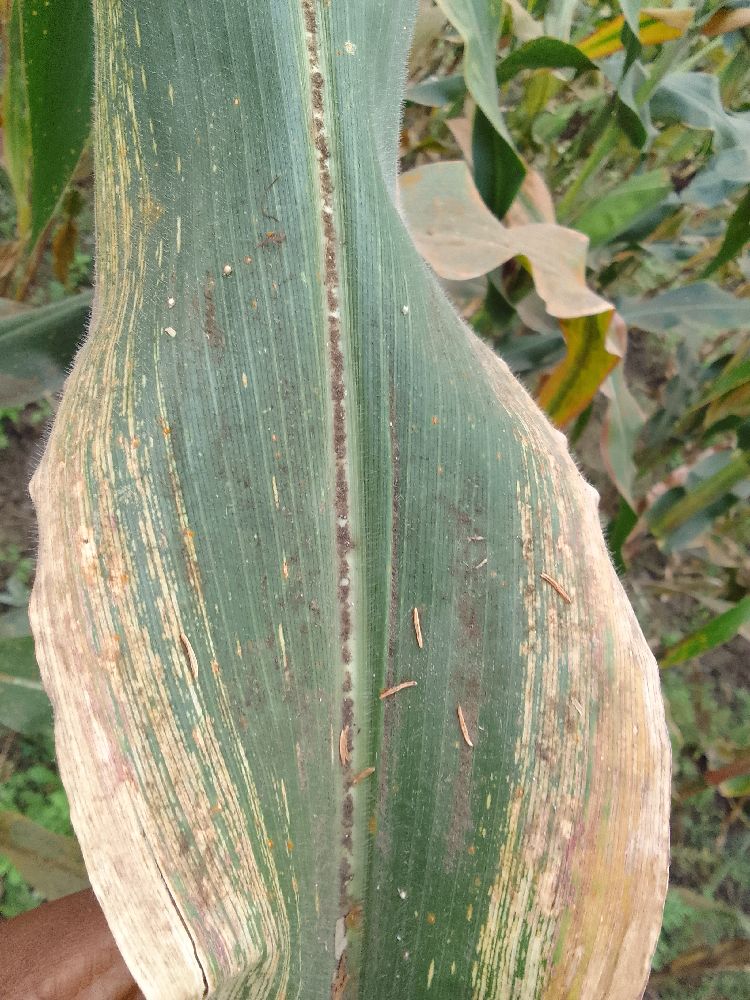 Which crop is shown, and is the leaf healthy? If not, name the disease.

maize, maize streak virus
